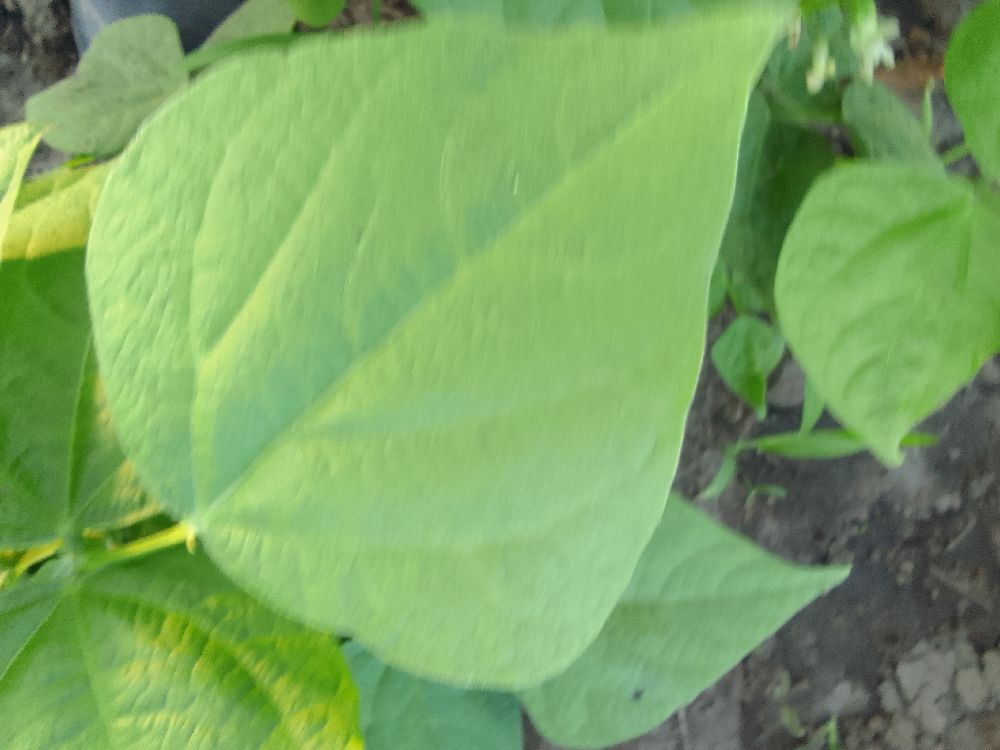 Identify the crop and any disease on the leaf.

common bean, healthy
